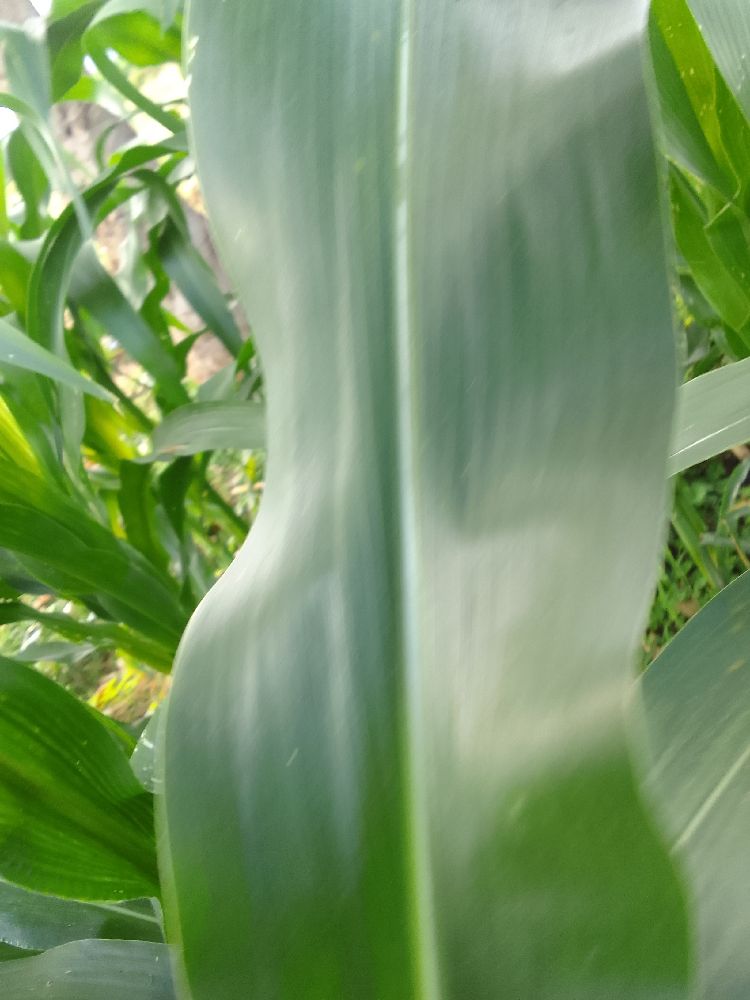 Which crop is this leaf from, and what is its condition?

maize, healthy
